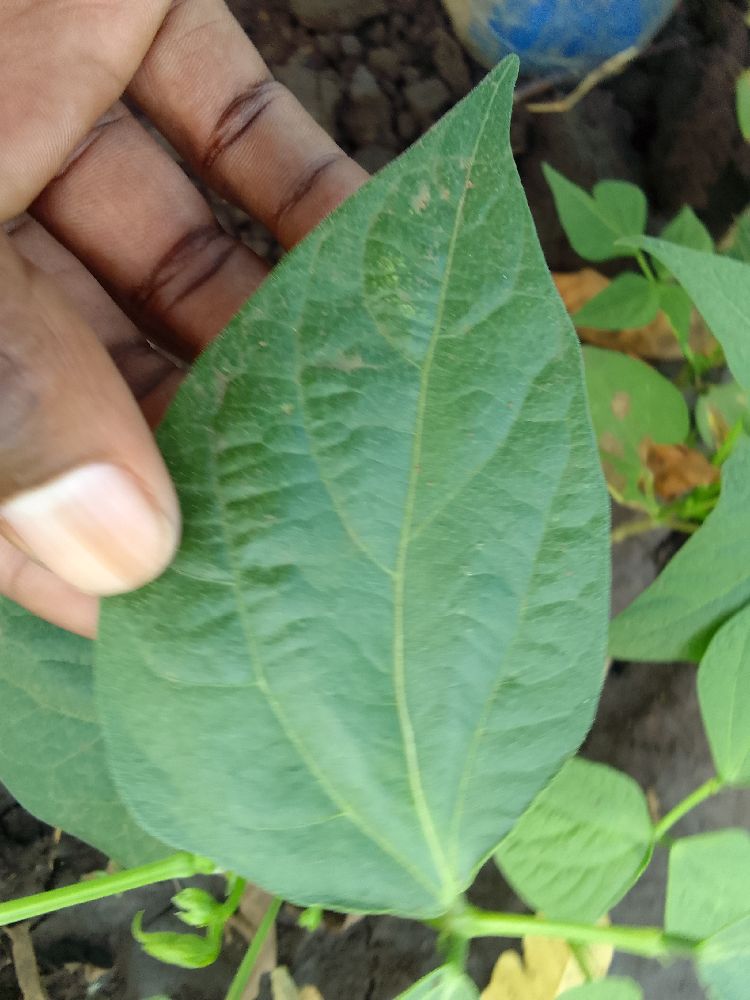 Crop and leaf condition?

common bean, healthy
